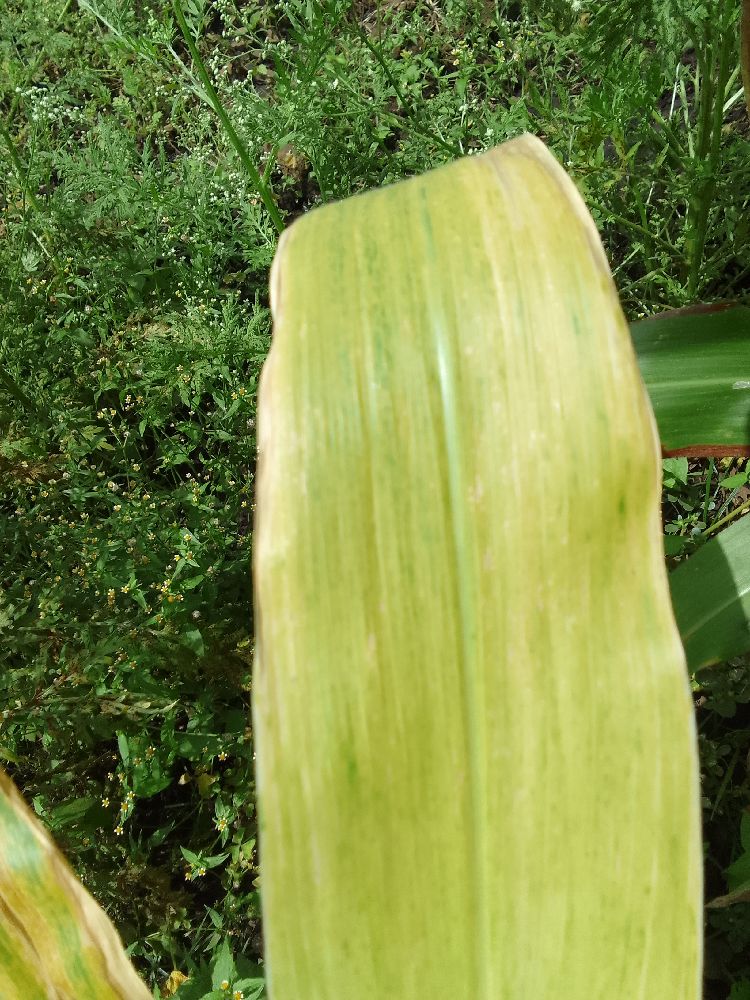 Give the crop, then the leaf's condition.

maize, maize lethal necrosis
